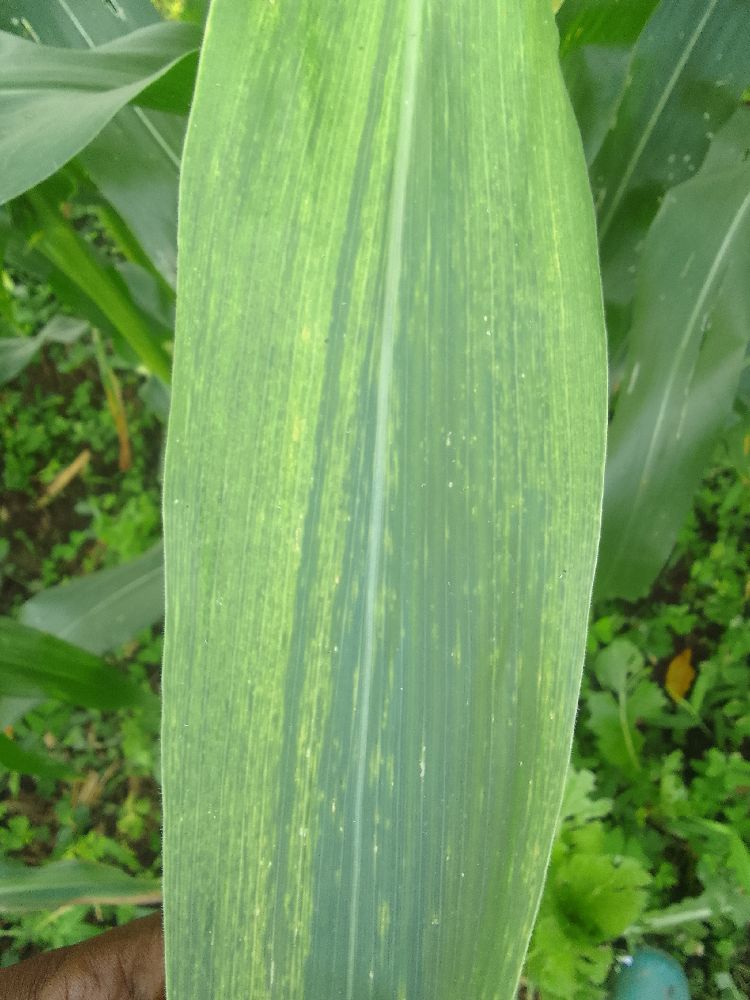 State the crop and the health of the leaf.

maize, maize lethal necrosis
